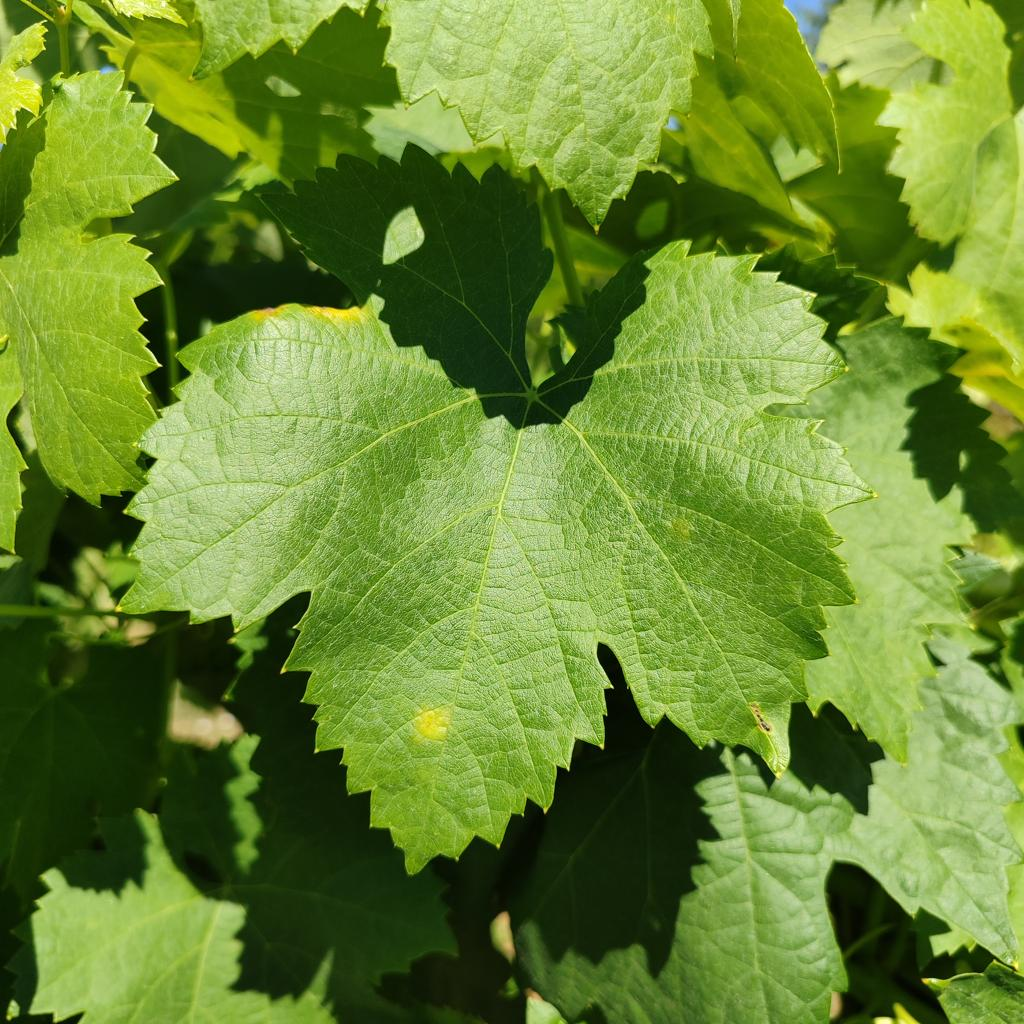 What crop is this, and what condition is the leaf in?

grapevine, downy mildew
